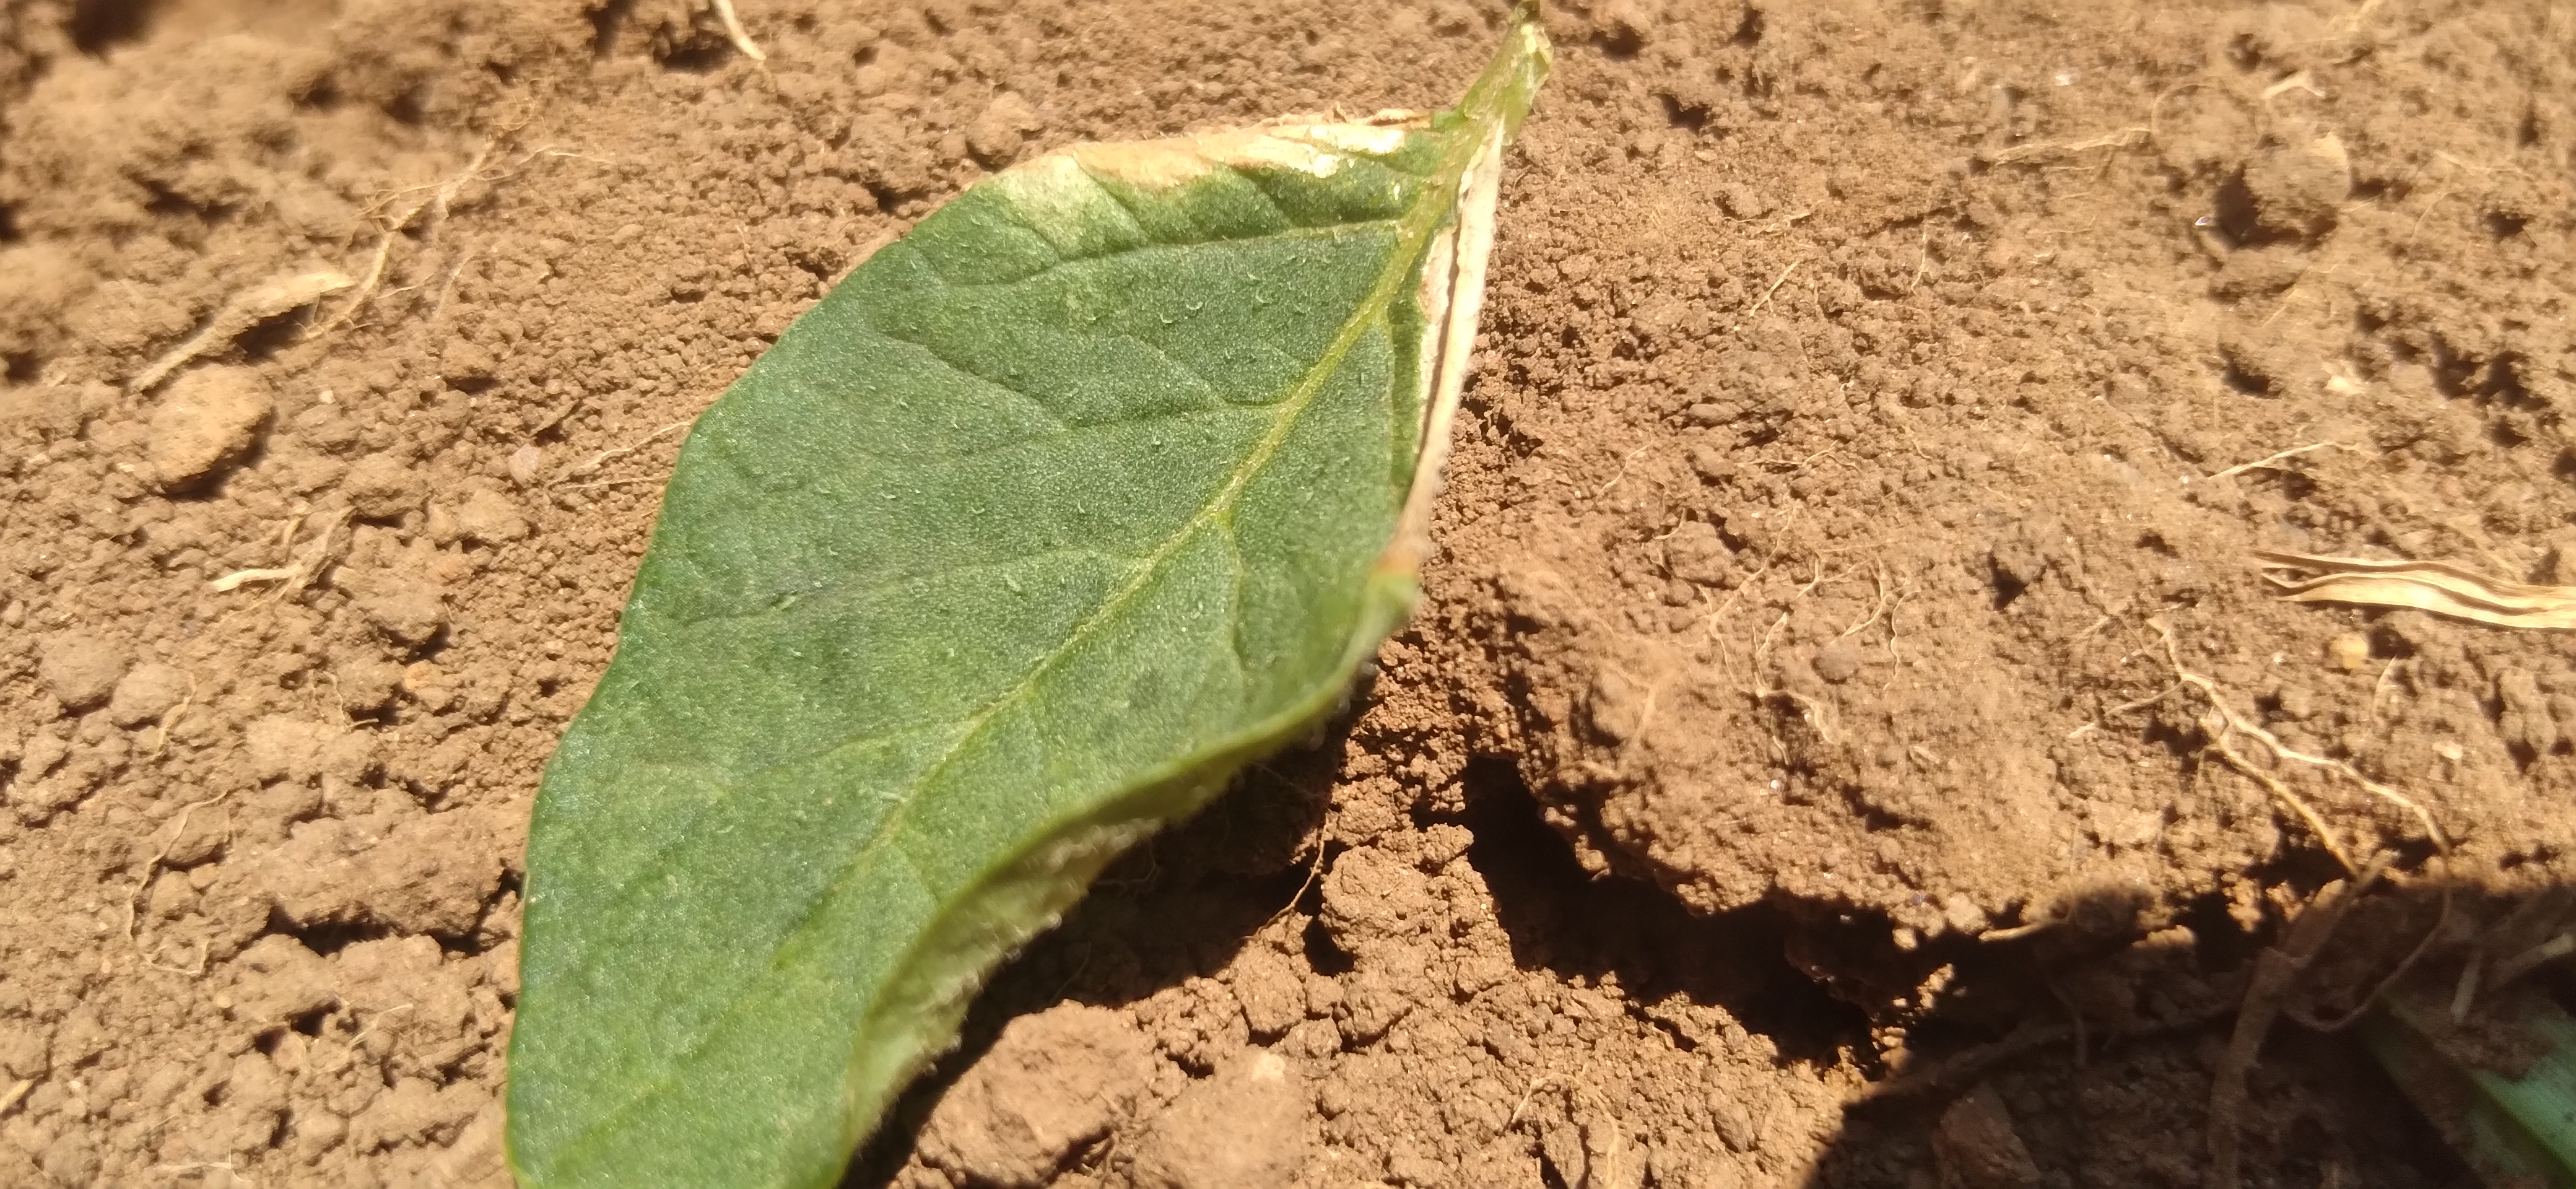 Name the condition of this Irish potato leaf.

early blight
